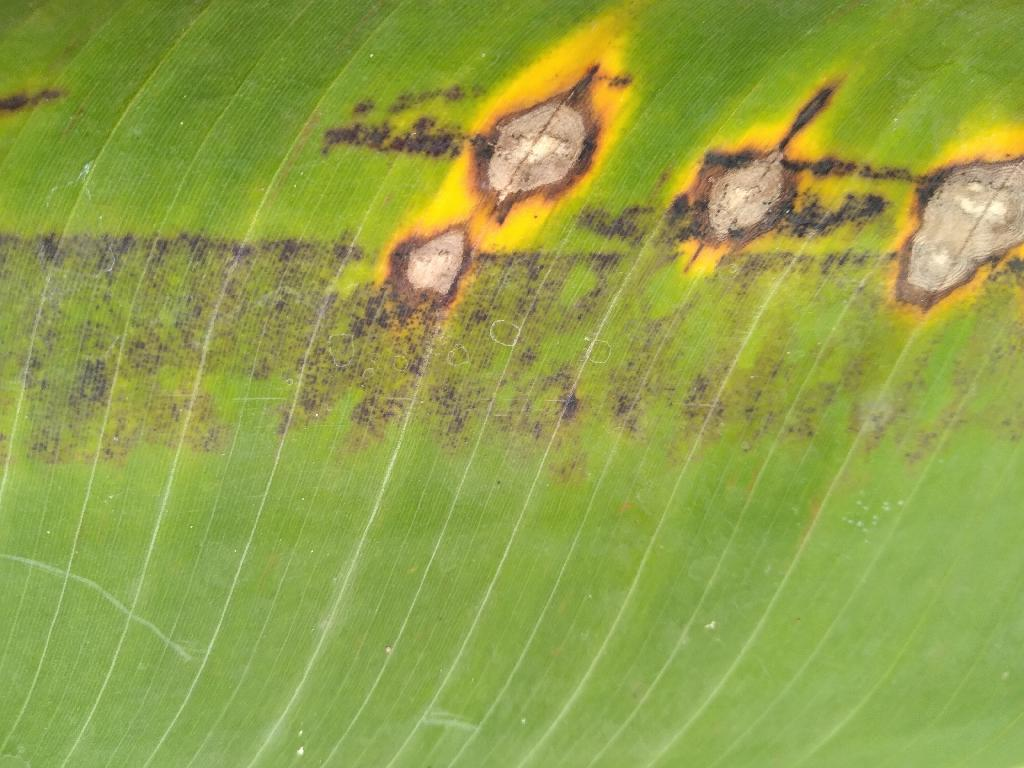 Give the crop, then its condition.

banana, black sigatoka
